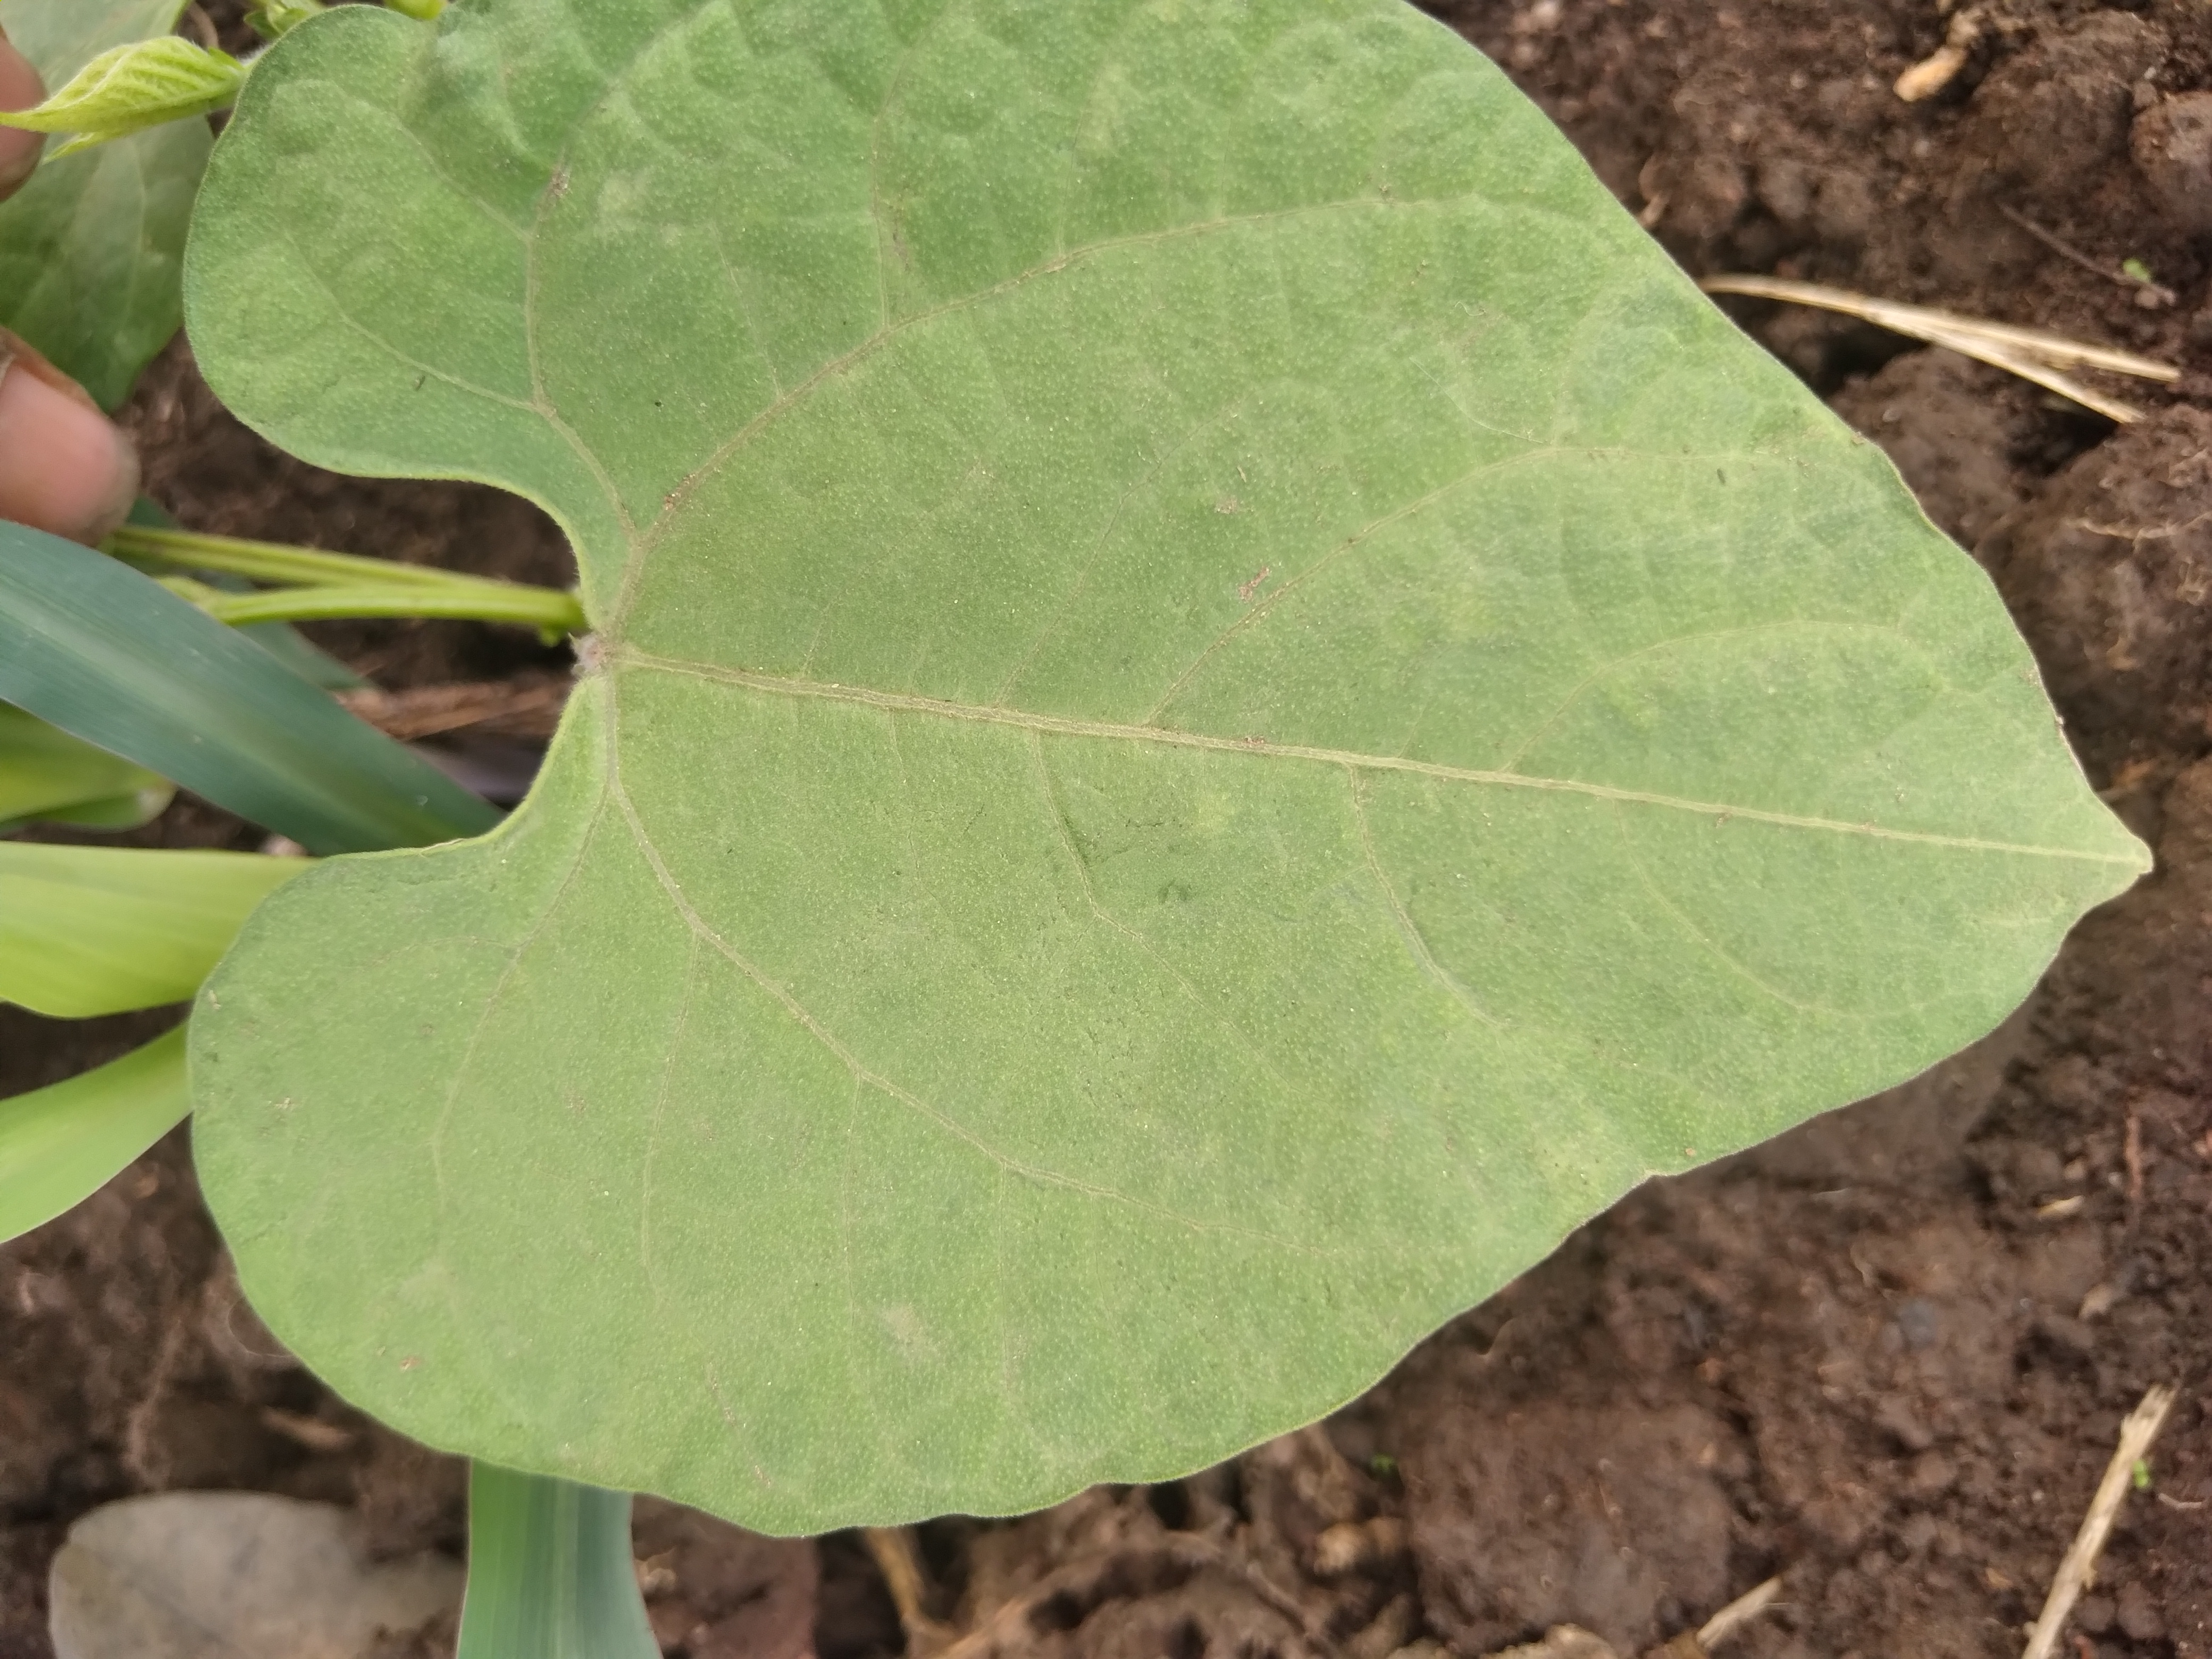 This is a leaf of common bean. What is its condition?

healthy
